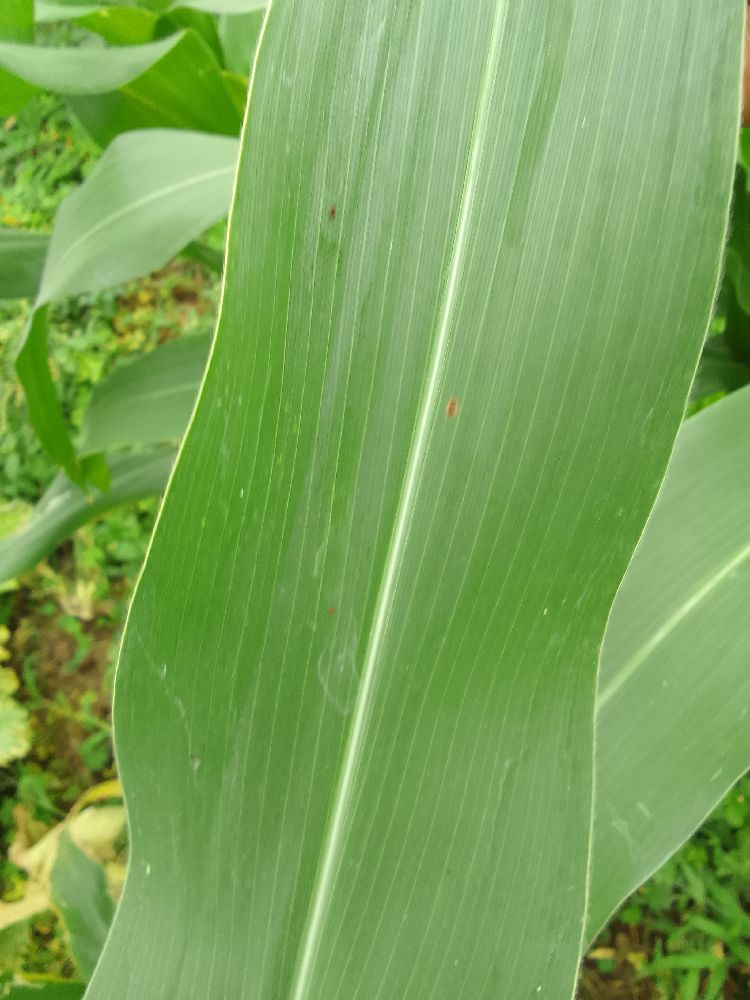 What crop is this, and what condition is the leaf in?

maize, healthy
